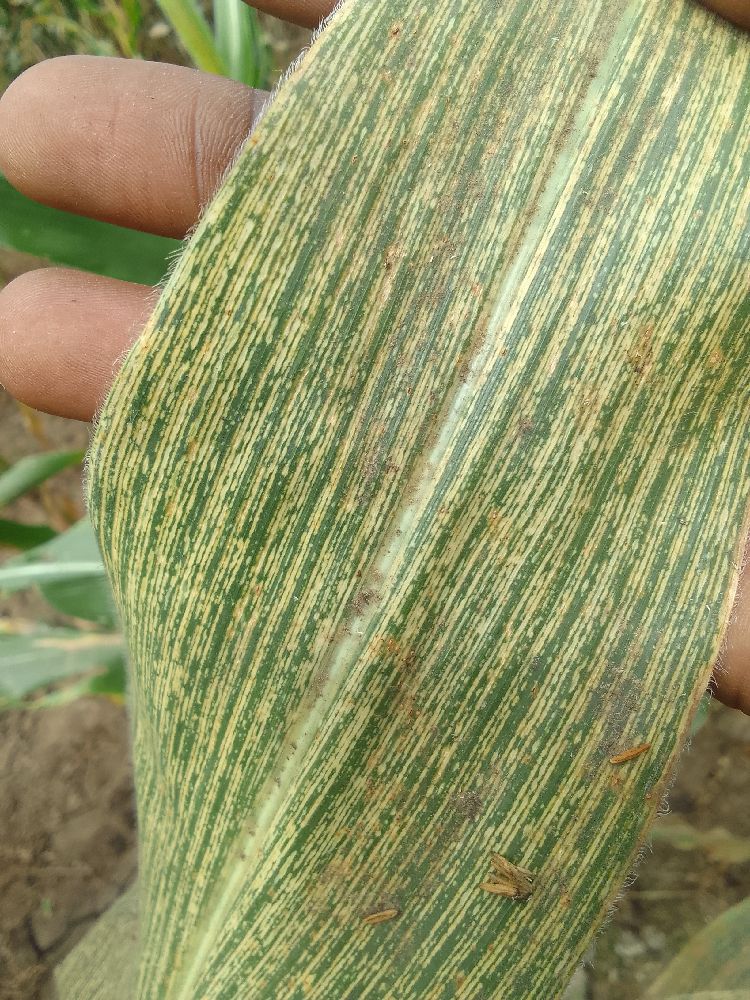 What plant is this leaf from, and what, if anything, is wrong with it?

maize, maize streak virus
